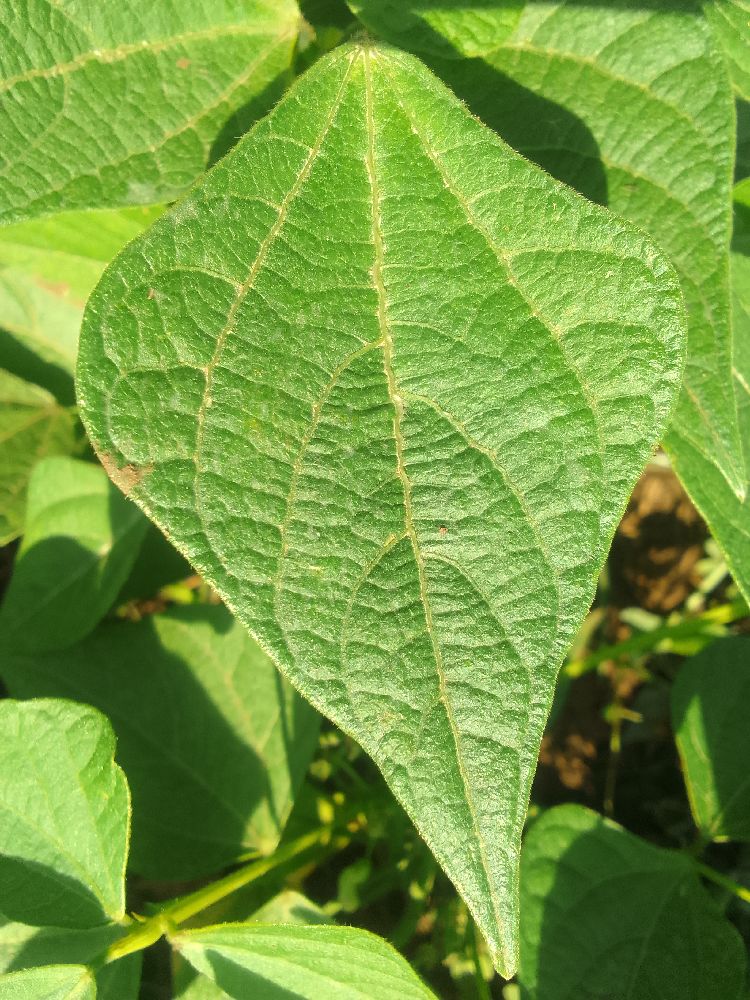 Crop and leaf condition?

common bean, healthy
